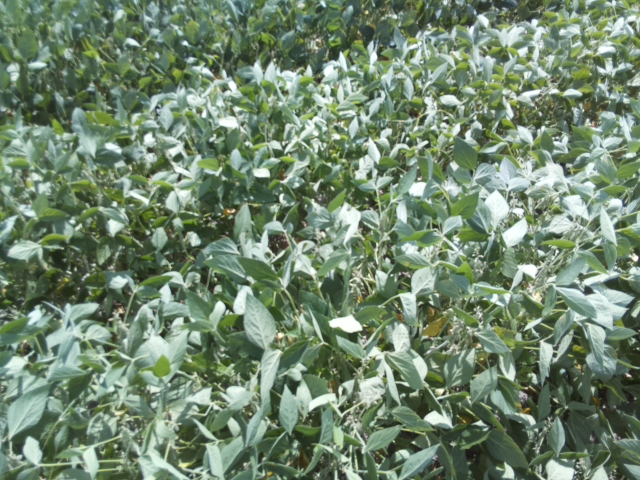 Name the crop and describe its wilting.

soybean, slight leaflet or petiole turgor loss in upper canopy
